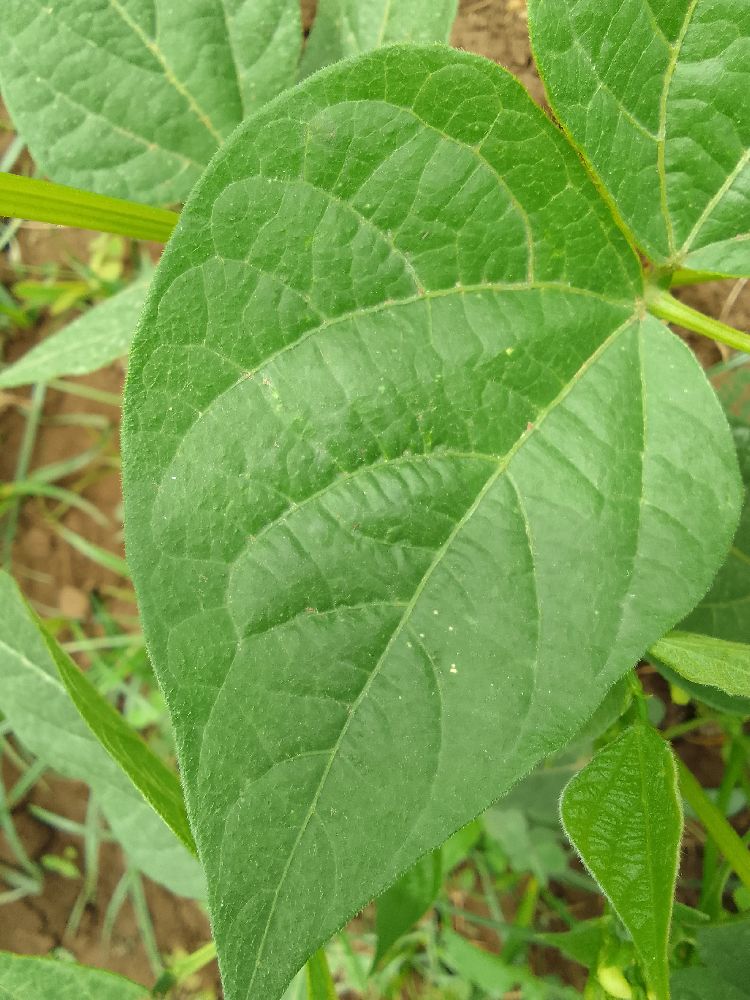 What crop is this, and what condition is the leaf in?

common bean, healthy
